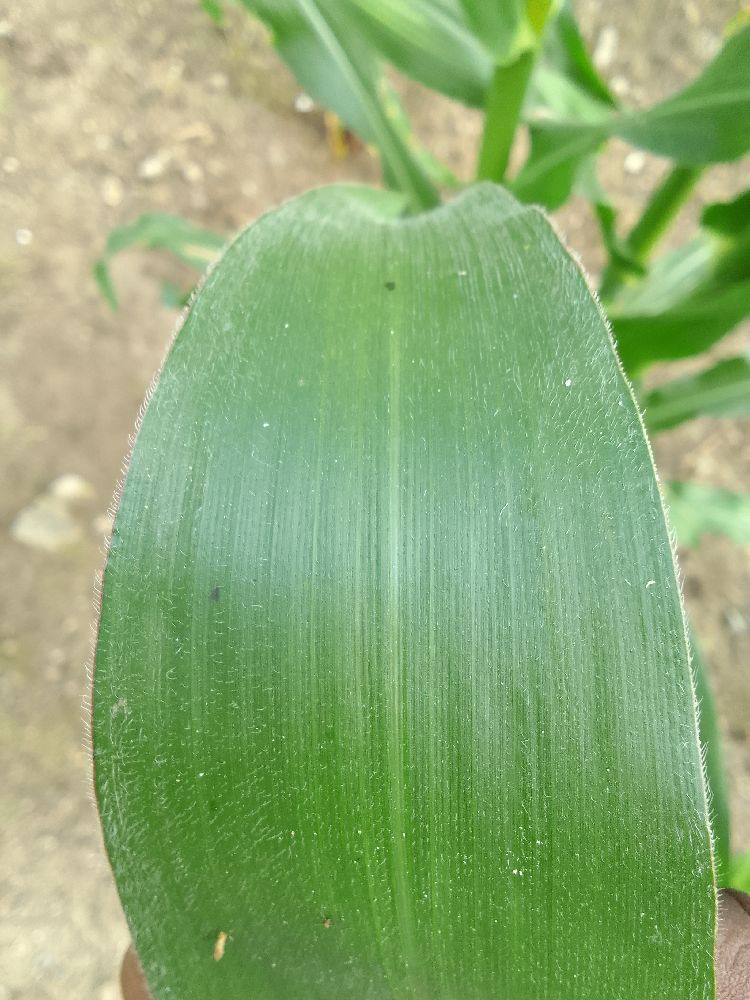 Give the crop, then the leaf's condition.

maize, maize streak virus
